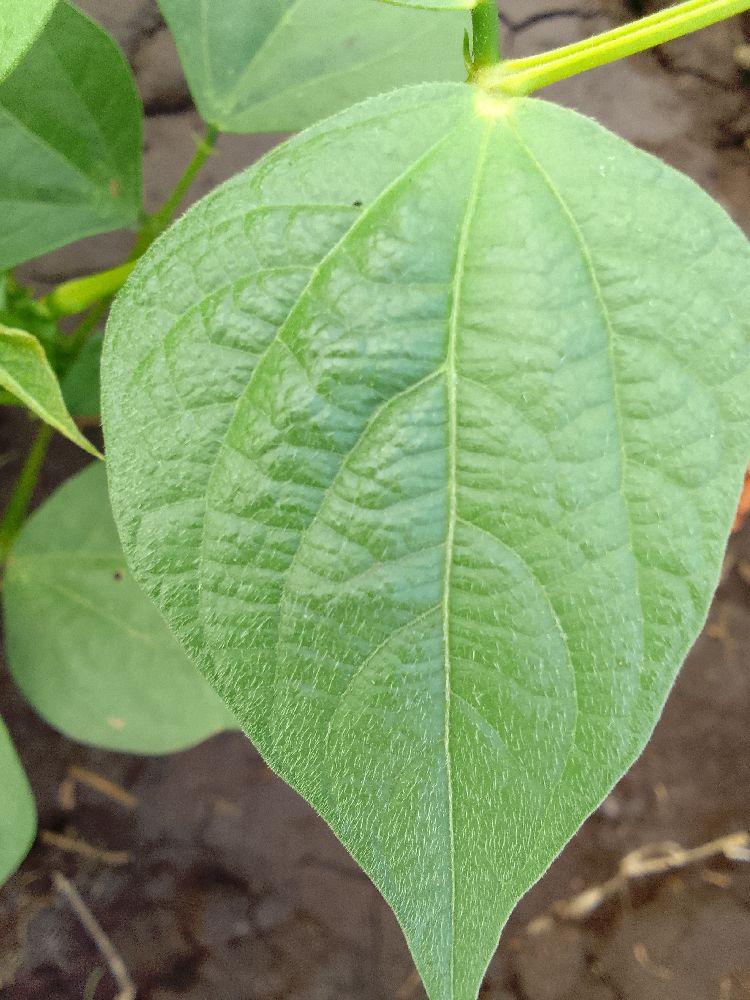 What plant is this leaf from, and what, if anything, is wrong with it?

common bean, healthy
